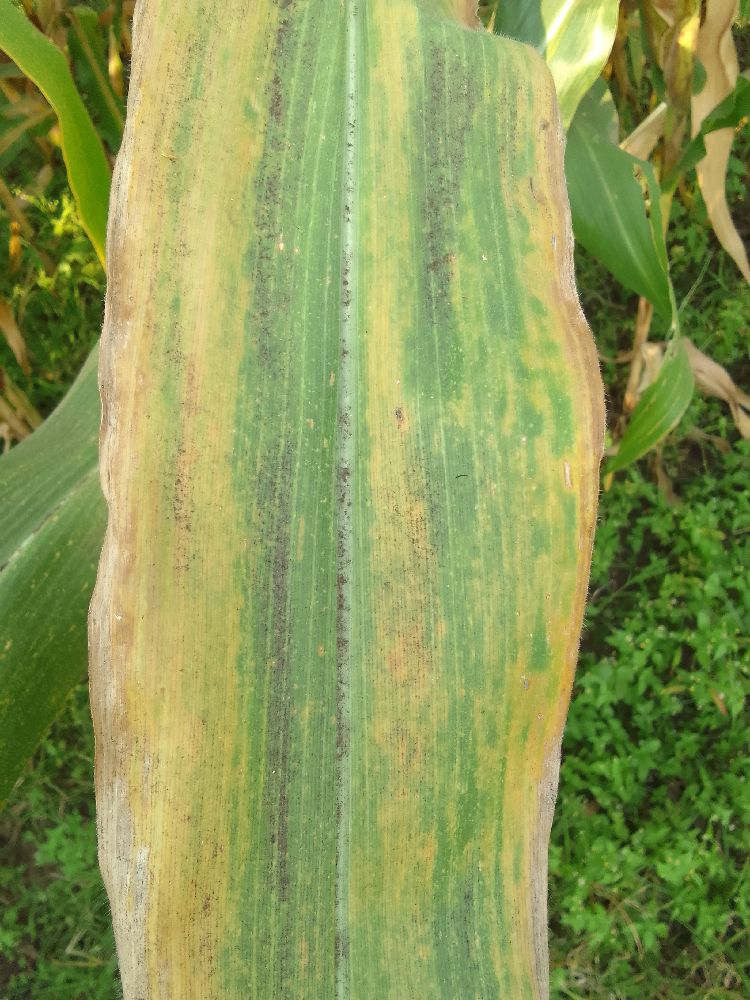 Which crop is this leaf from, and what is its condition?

maize, maize lethal necrosis
